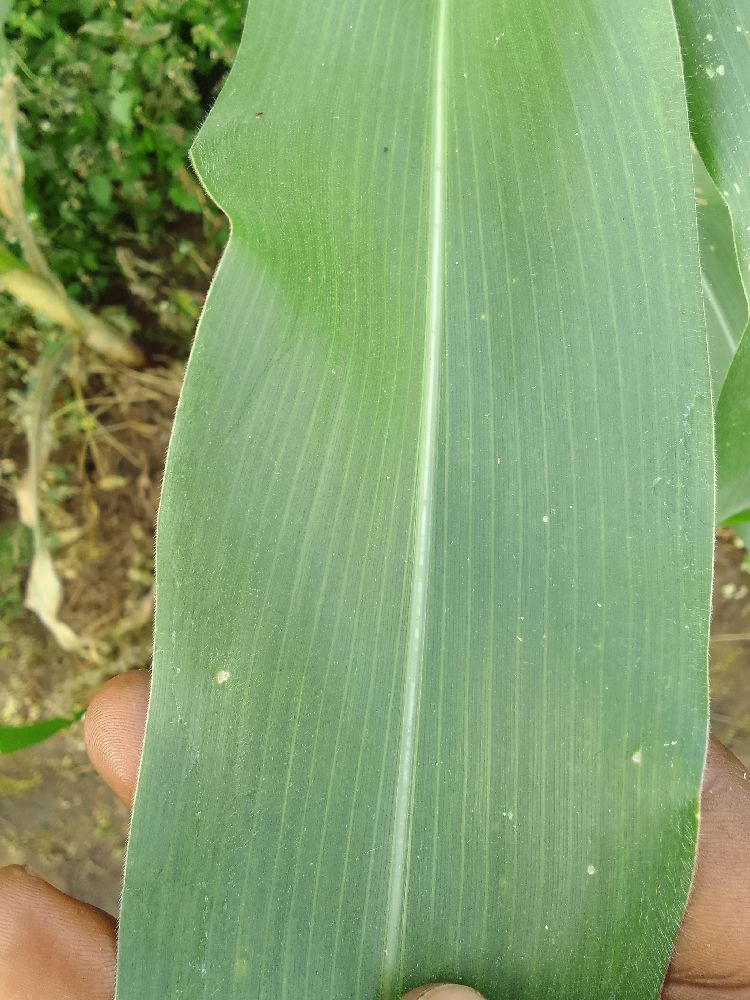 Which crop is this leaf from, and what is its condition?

maize, healthy
